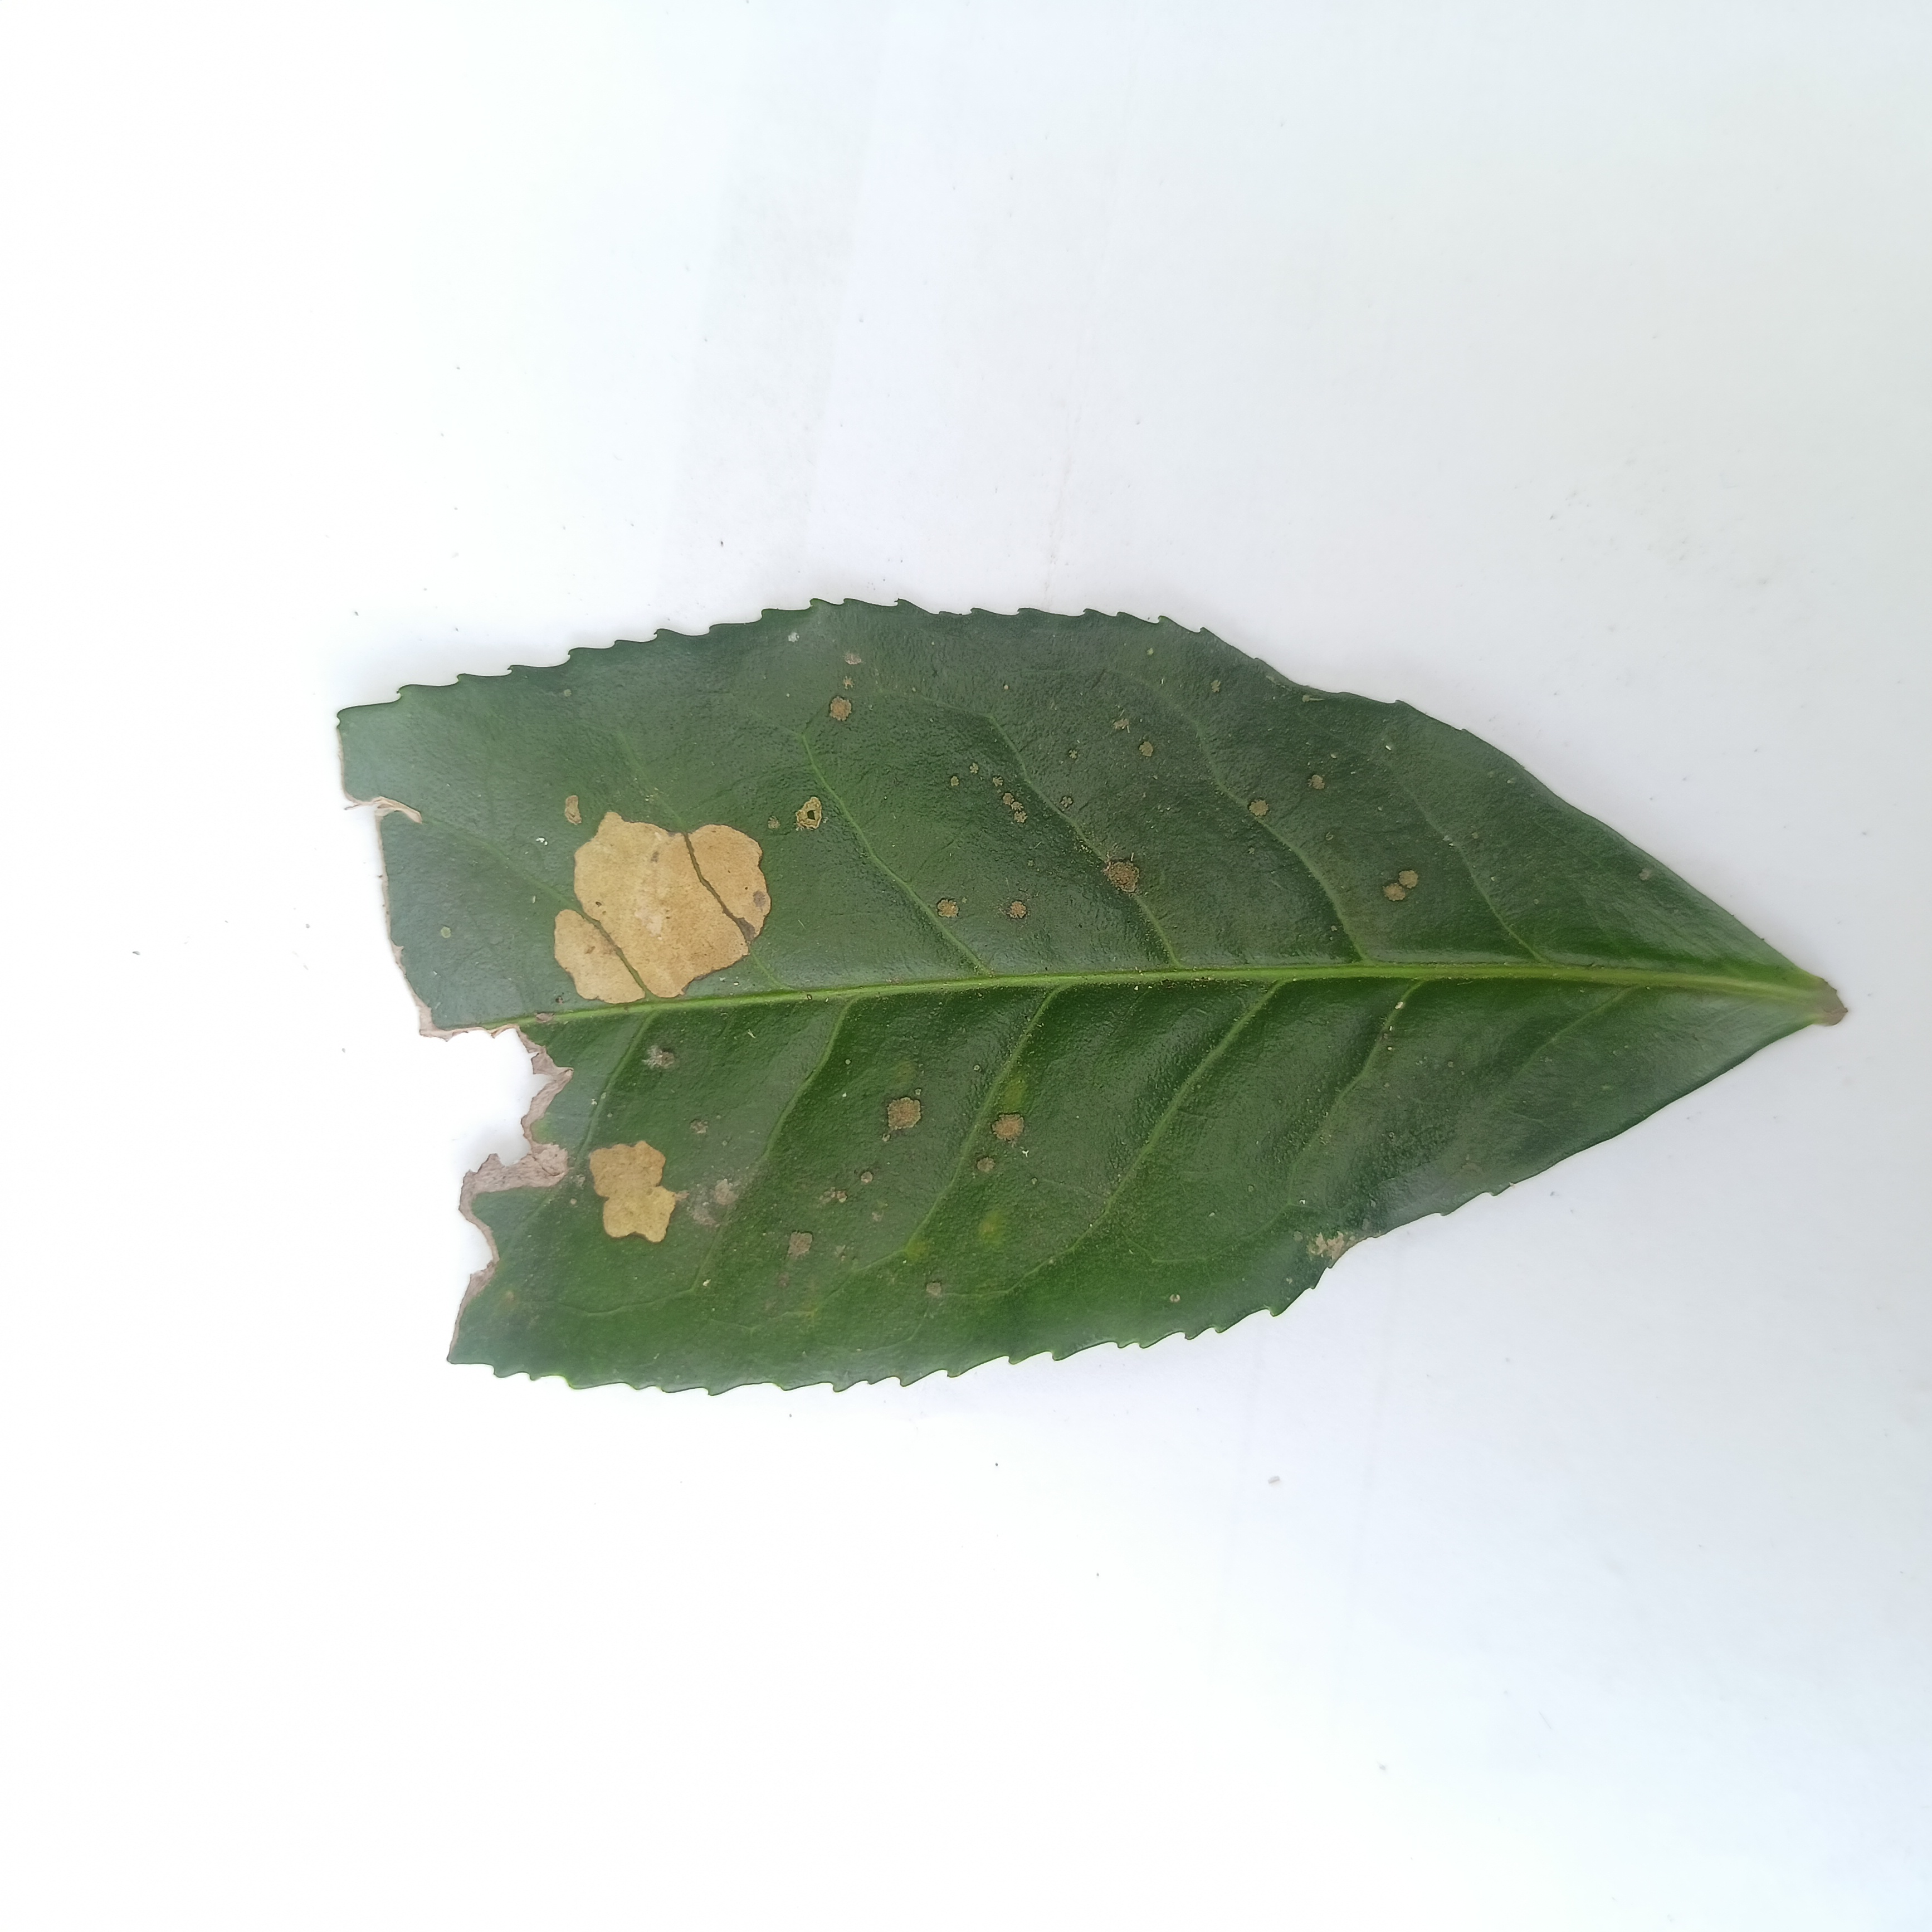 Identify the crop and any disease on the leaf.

tea, brown blight
